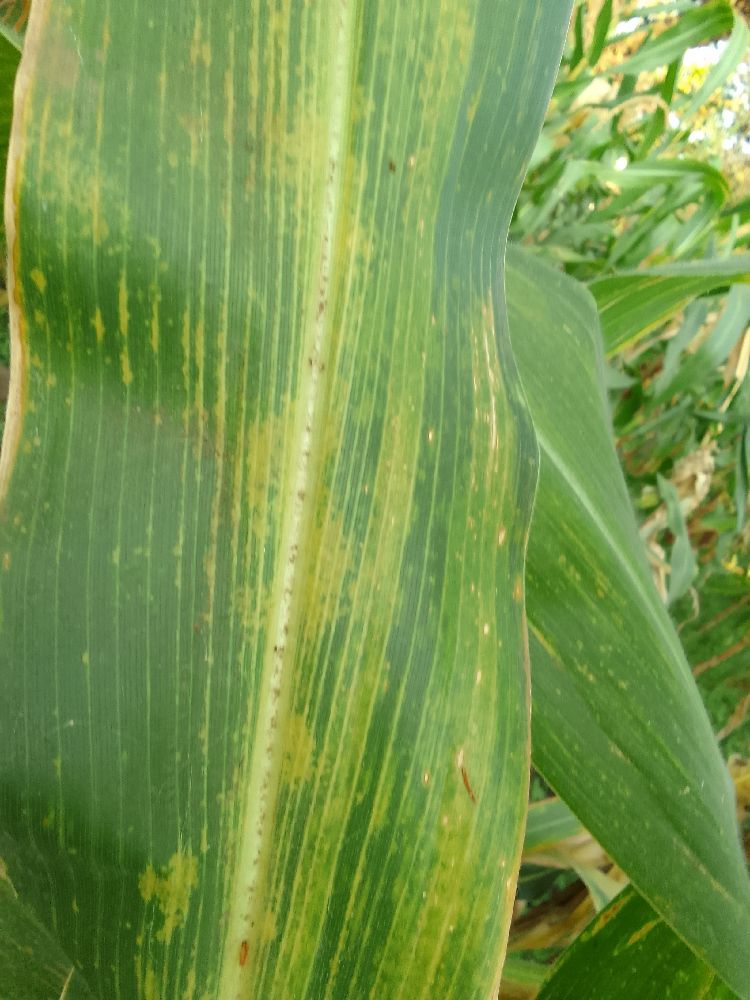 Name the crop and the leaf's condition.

maize, maize lethal necrosis
